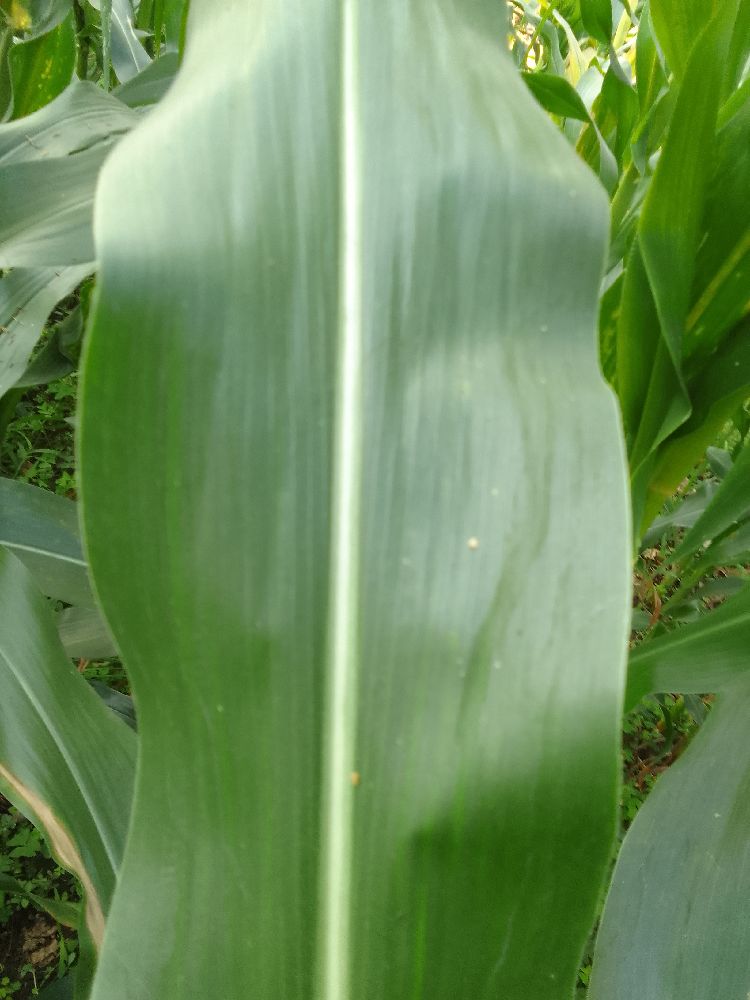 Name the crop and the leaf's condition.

maize, healthy
